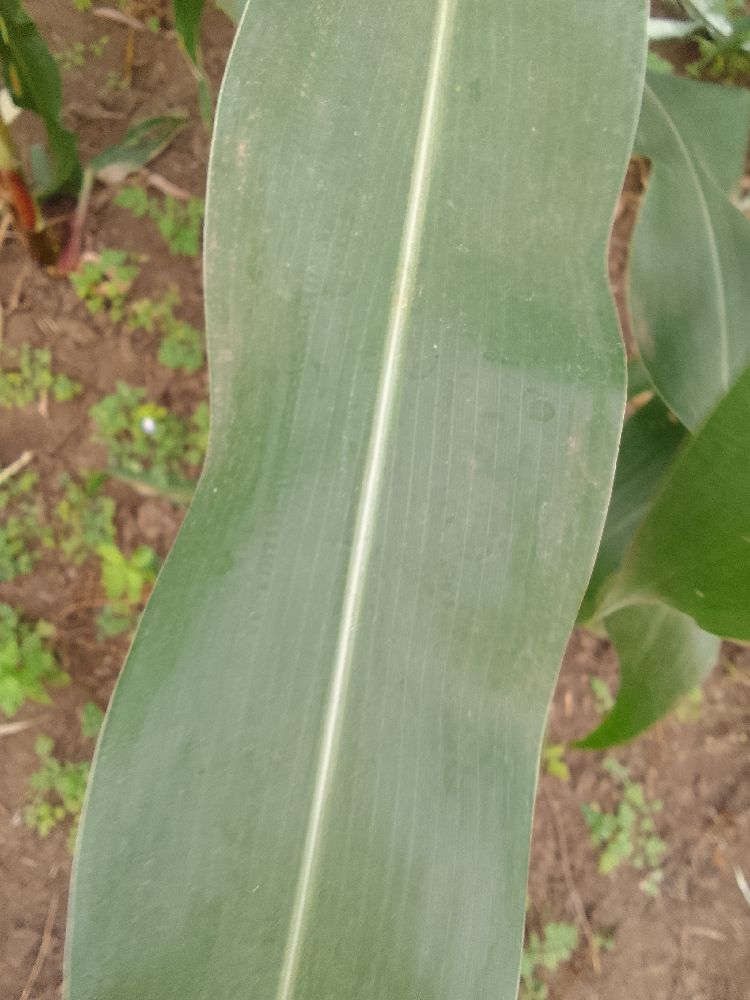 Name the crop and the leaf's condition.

maize, healthy
